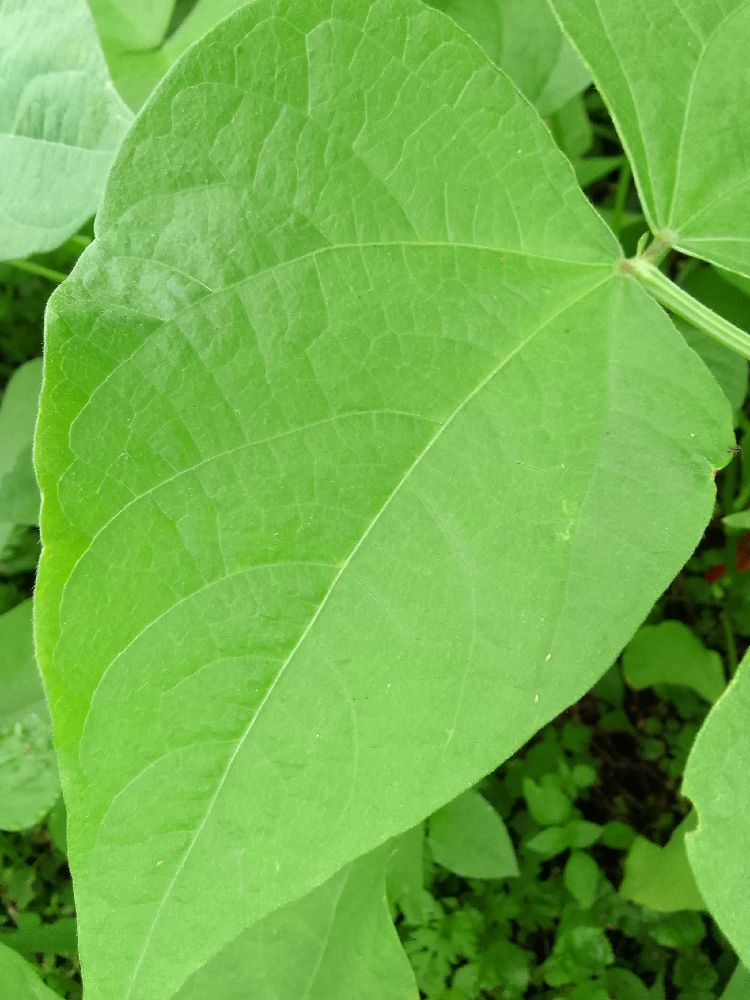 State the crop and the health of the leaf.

common bean, healthy
